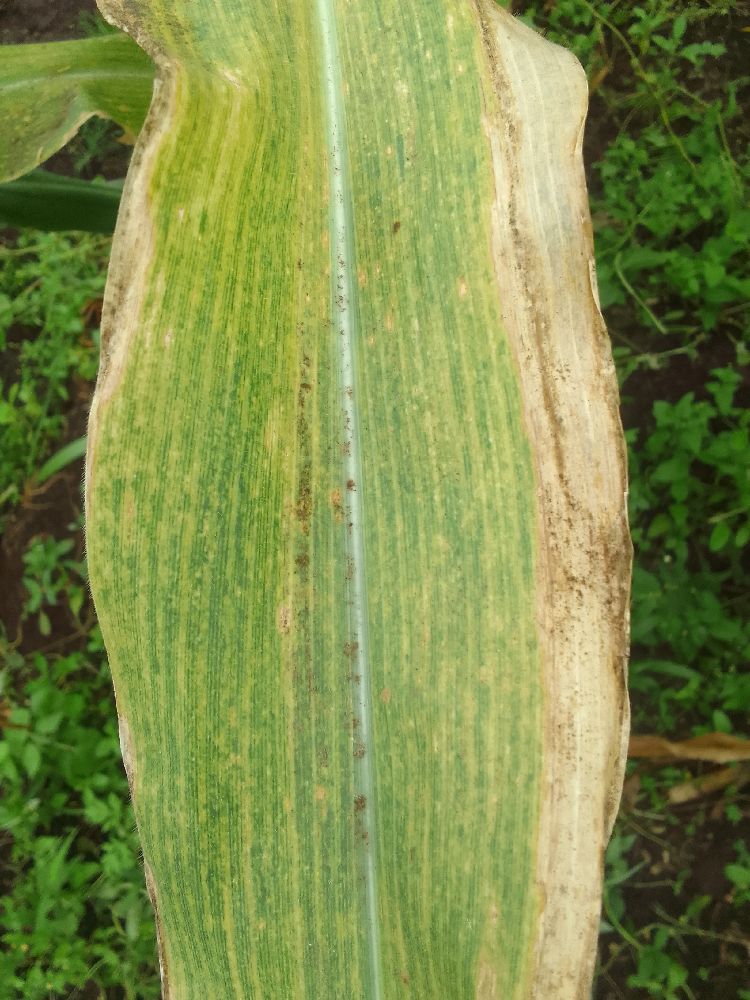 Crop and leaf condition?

maize, maize lethal necrosis
